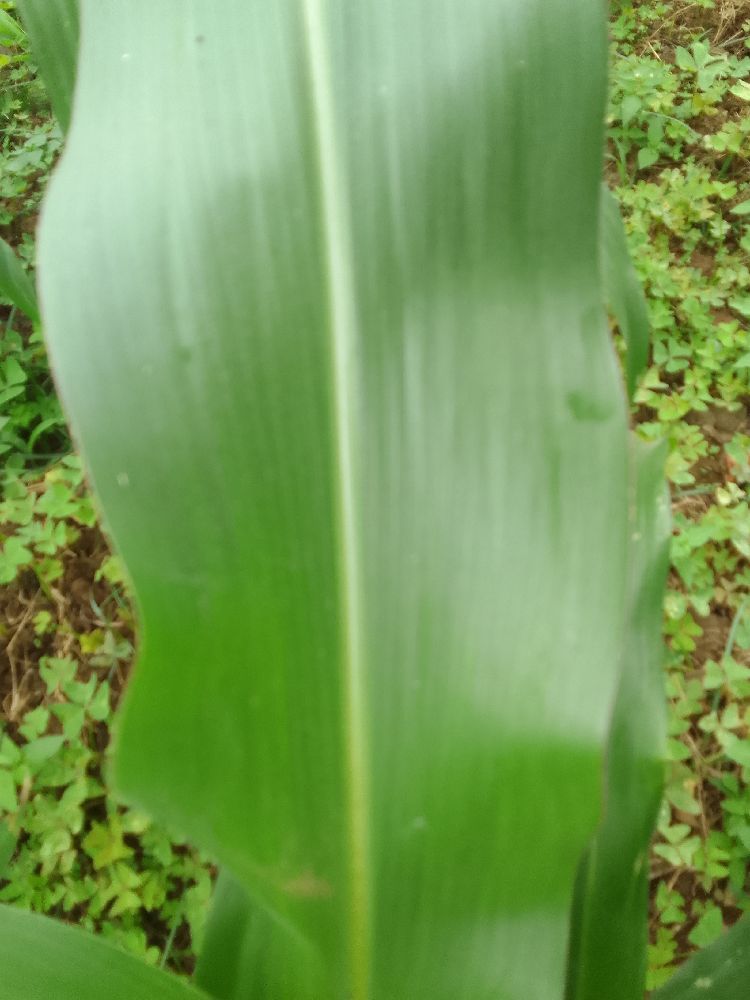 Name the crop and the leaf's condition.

maize, healthy
